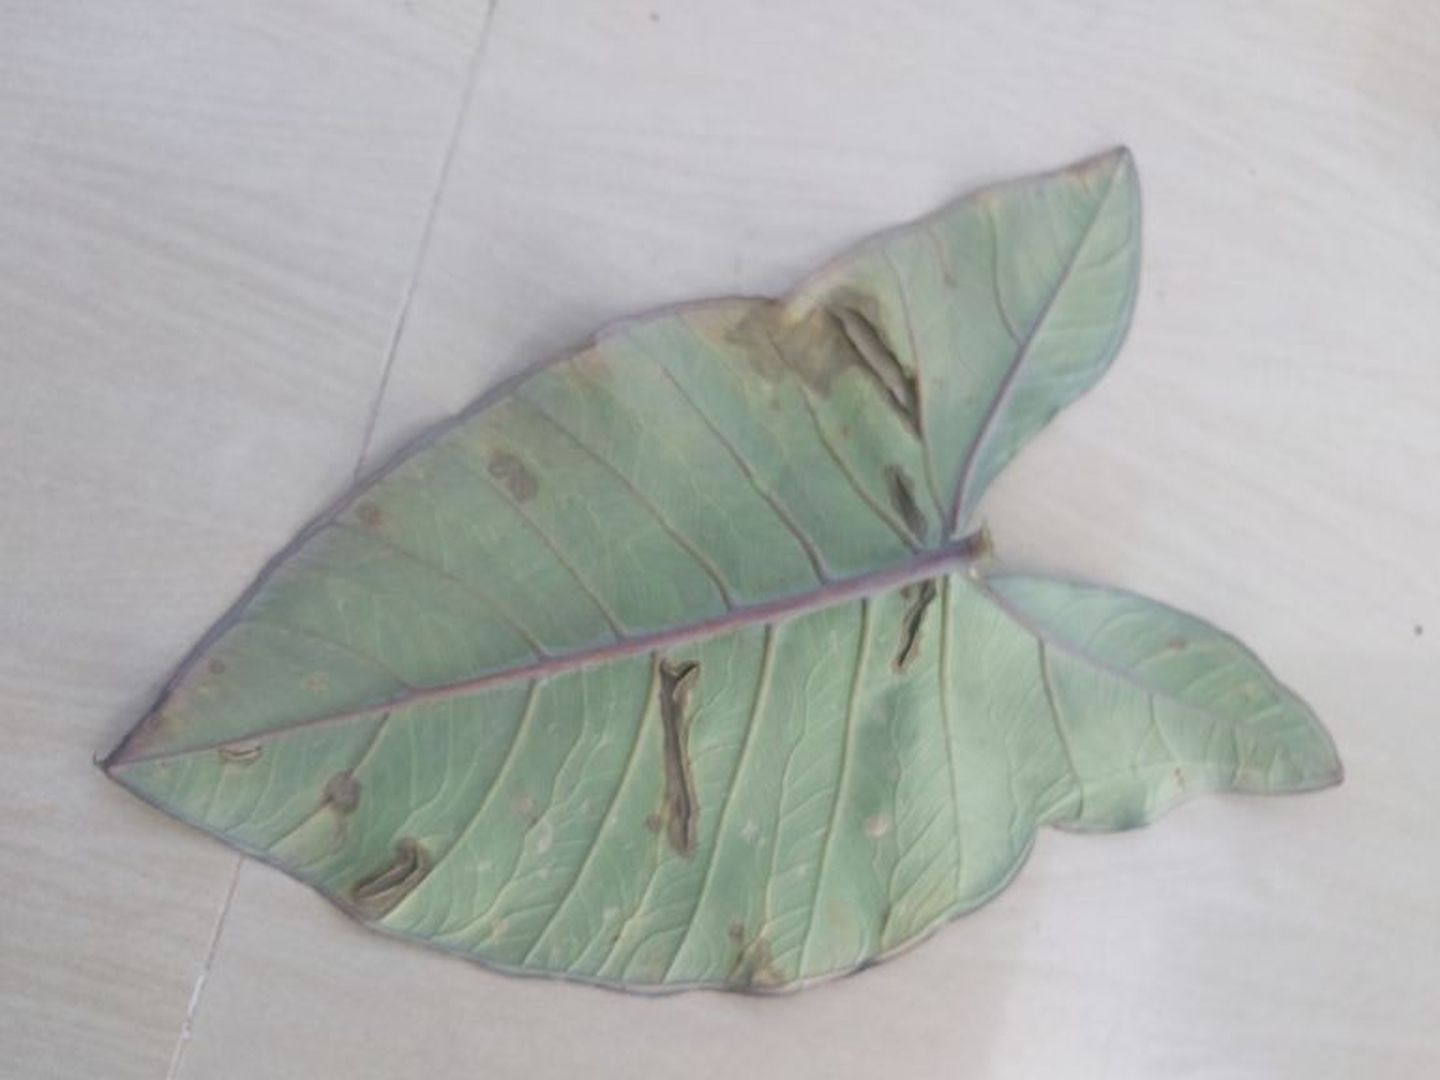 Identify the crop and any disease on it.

taro, leaf blight
